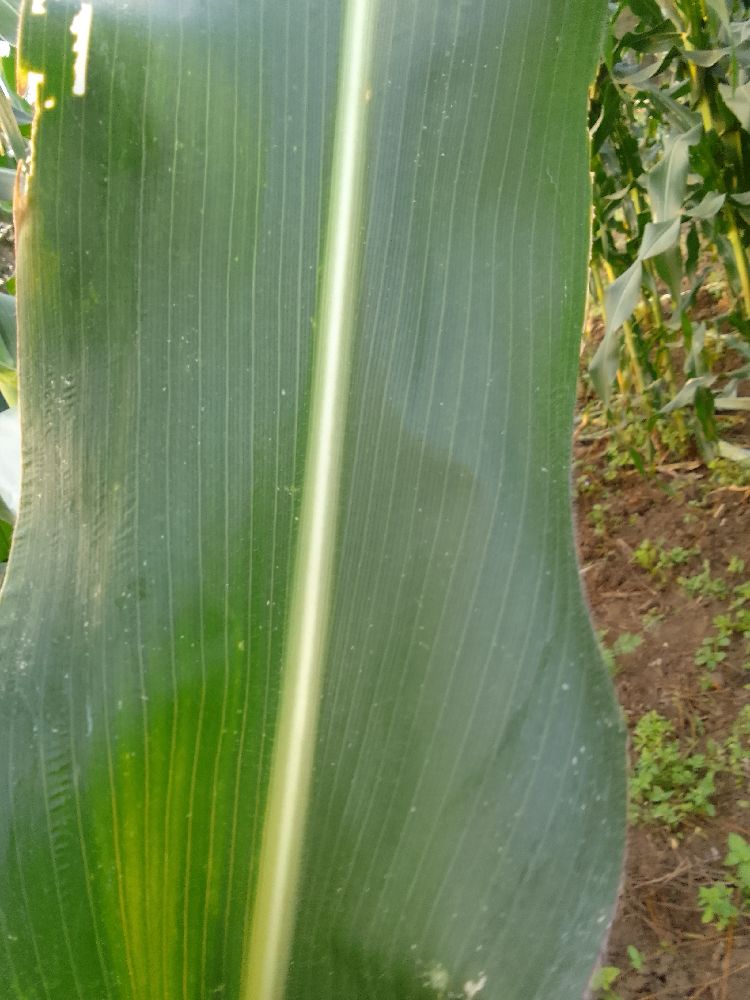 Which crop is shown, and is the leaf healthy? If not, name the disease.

maize, healthy
